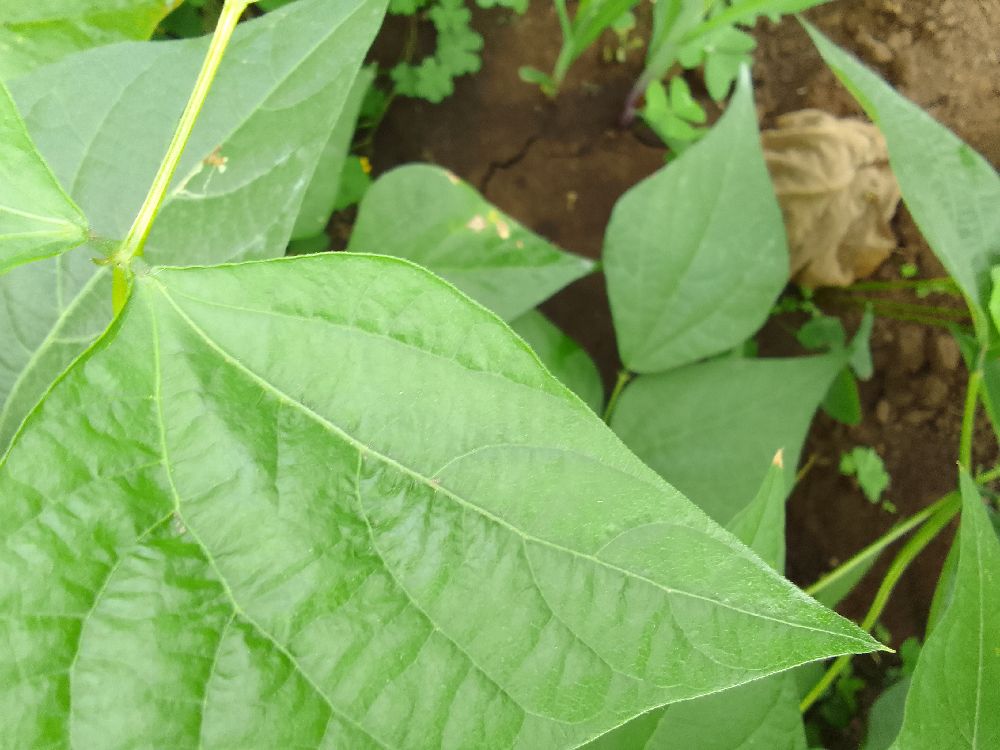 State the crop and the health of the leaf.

common bean, healthy
